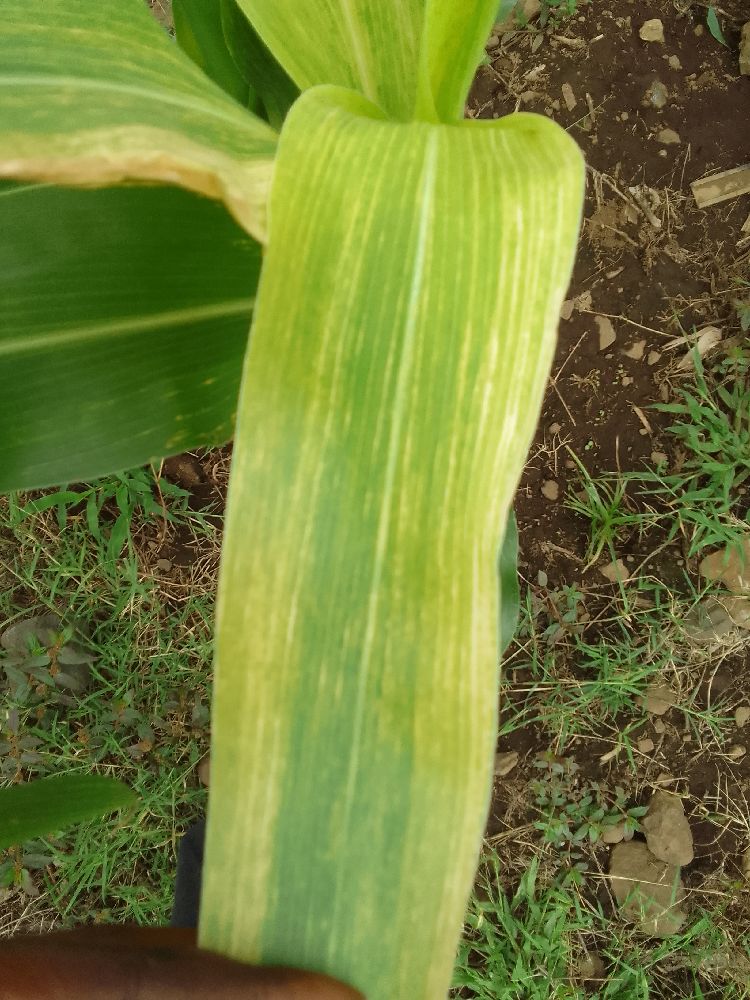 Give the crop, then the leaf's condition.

maize, maize lethal necrosis
